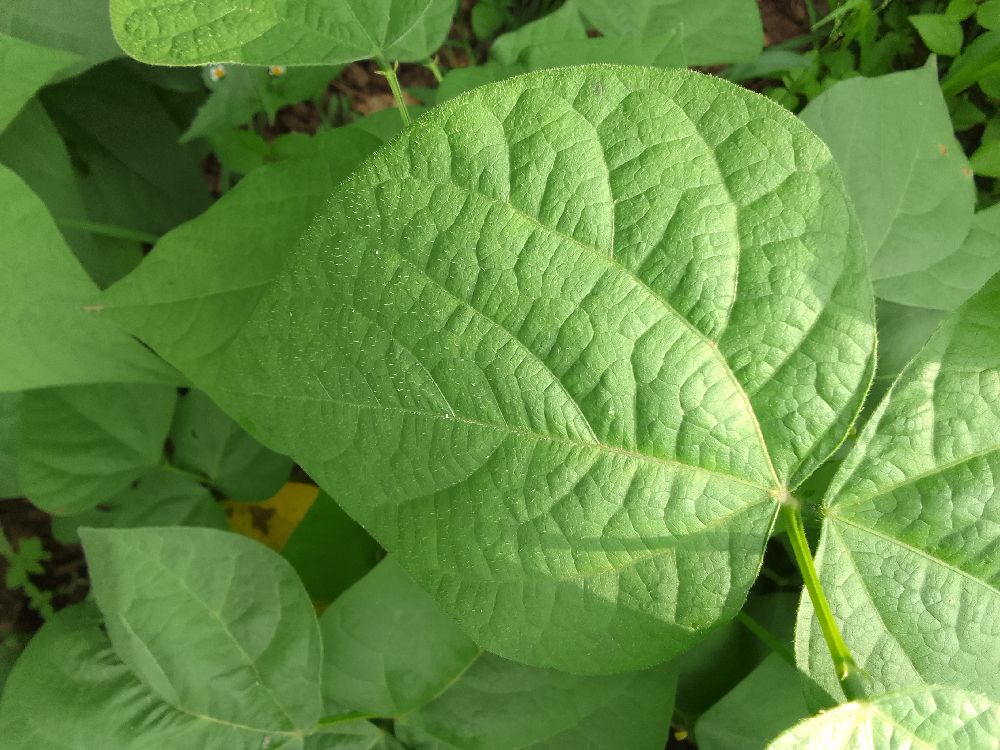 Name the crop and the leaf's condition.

common bean, healthy
